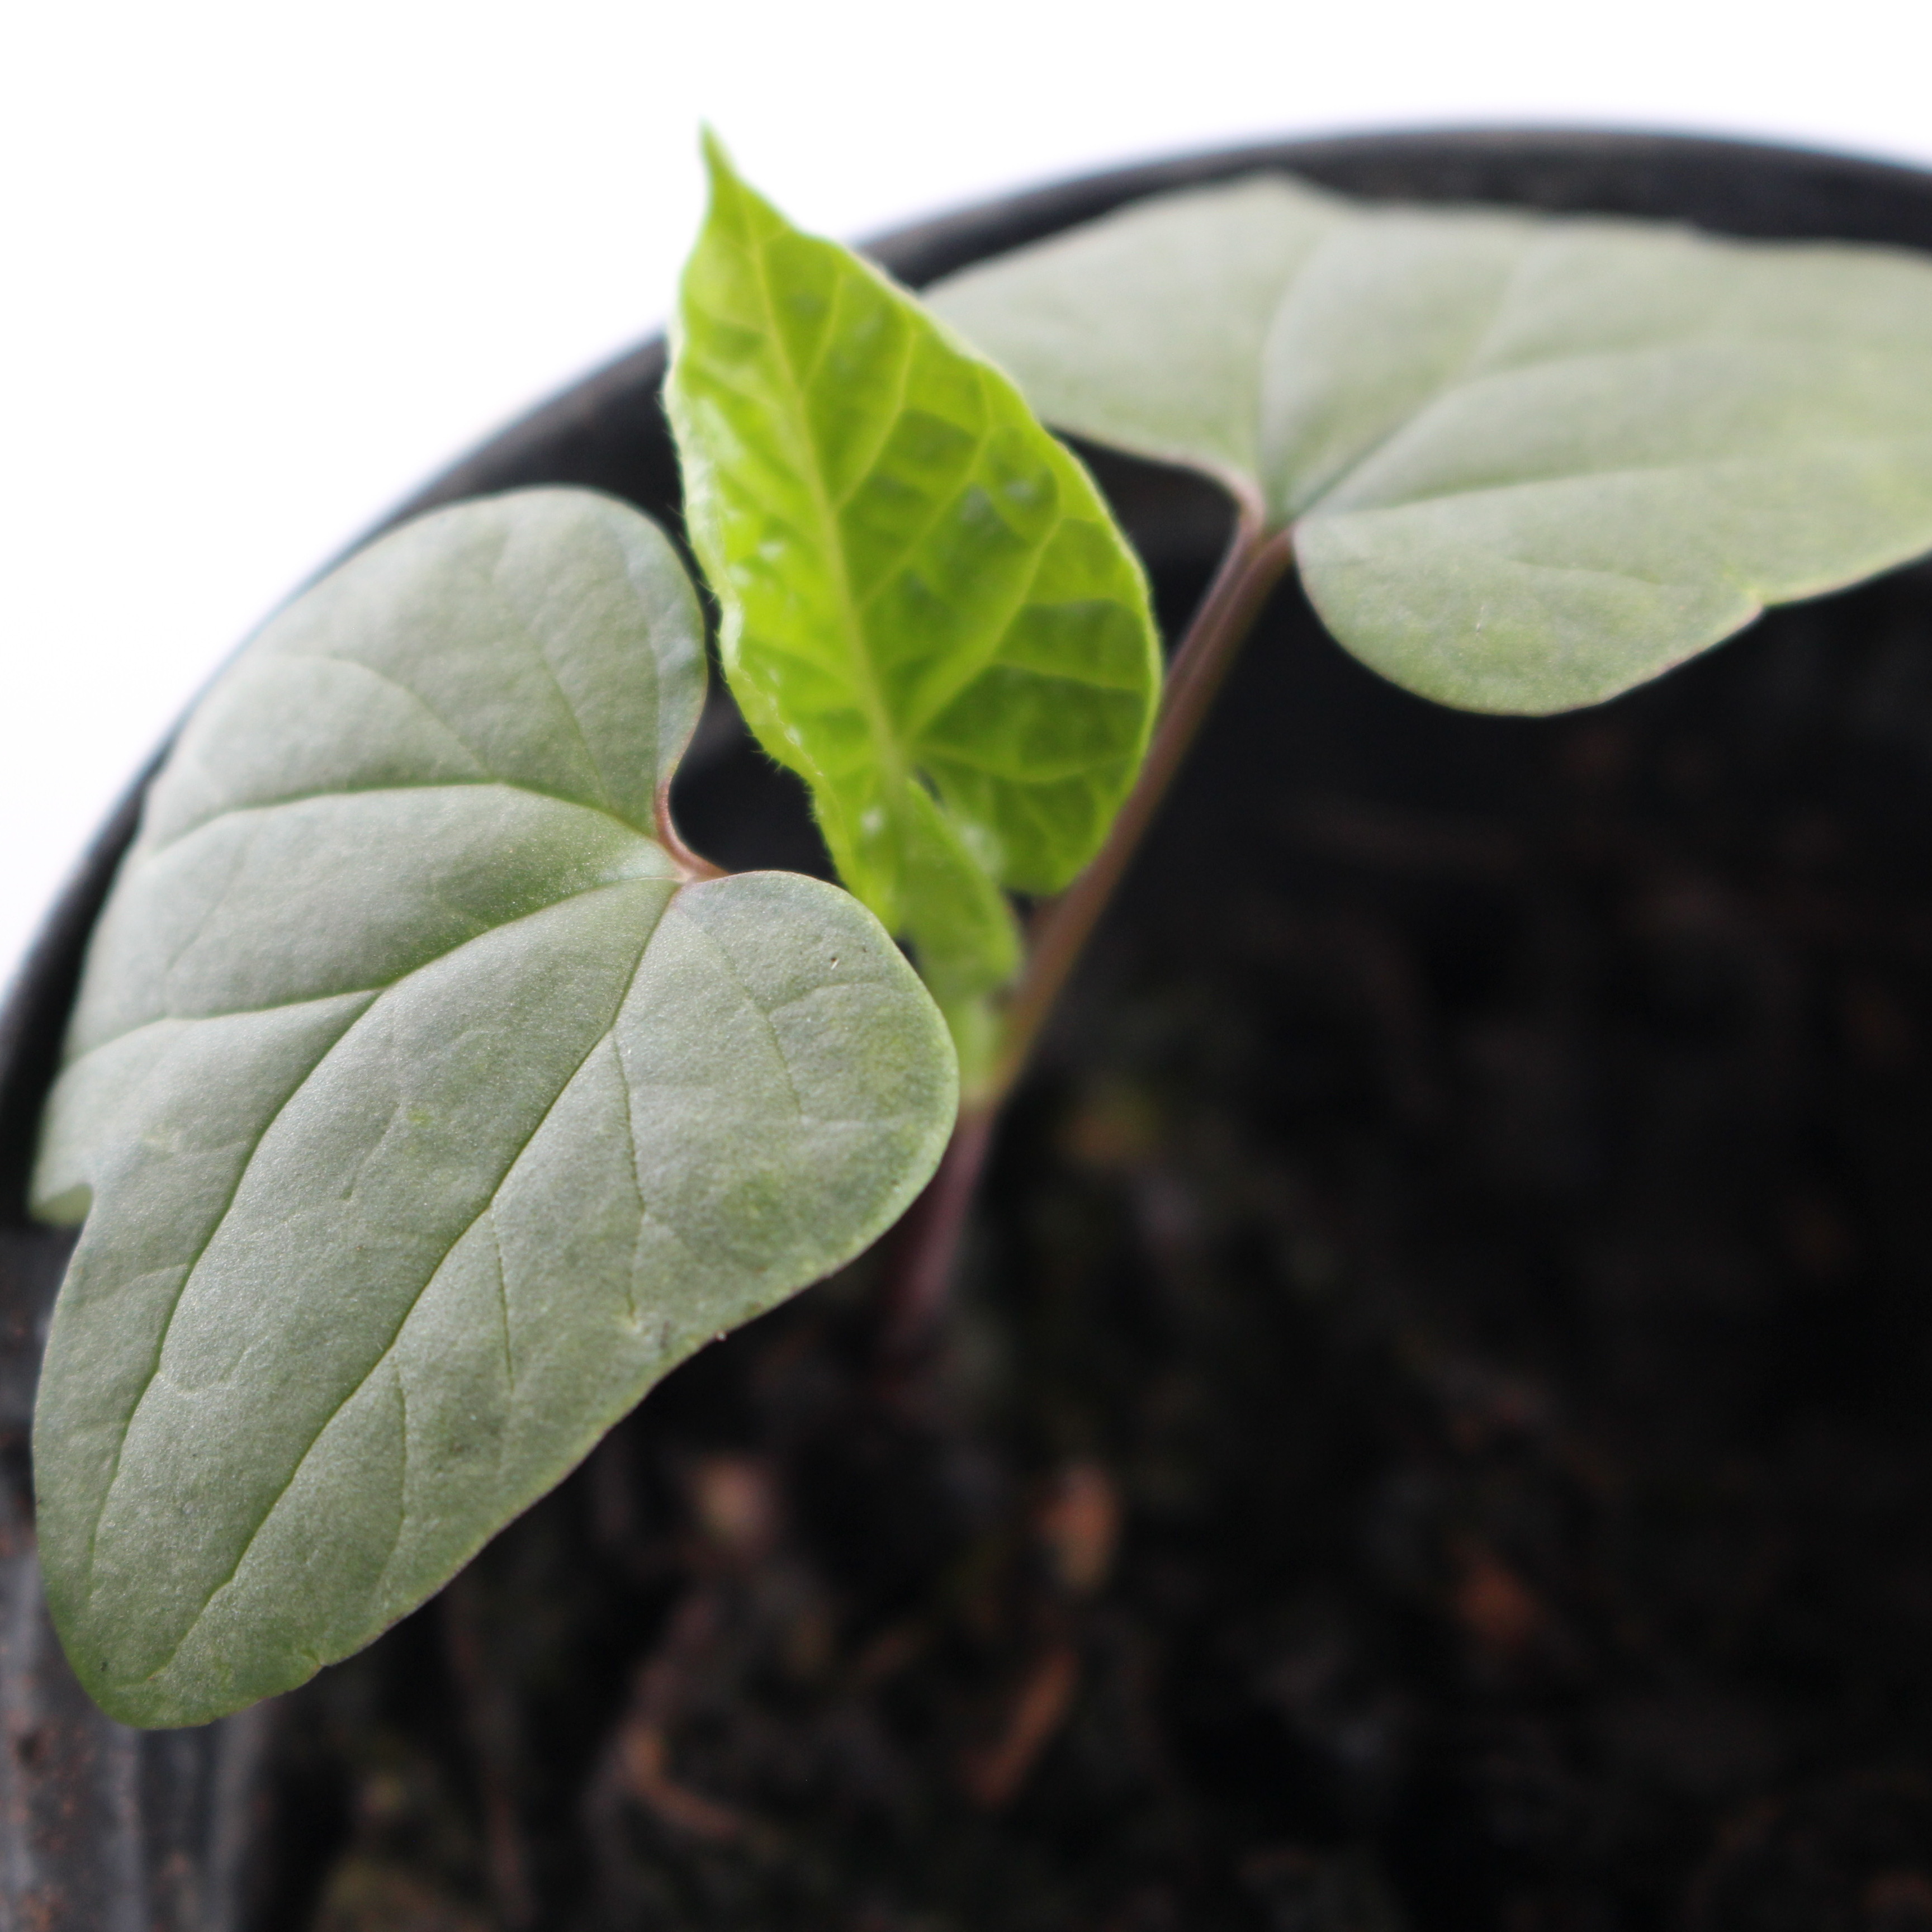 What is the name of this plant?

Convolvulus arvensis
